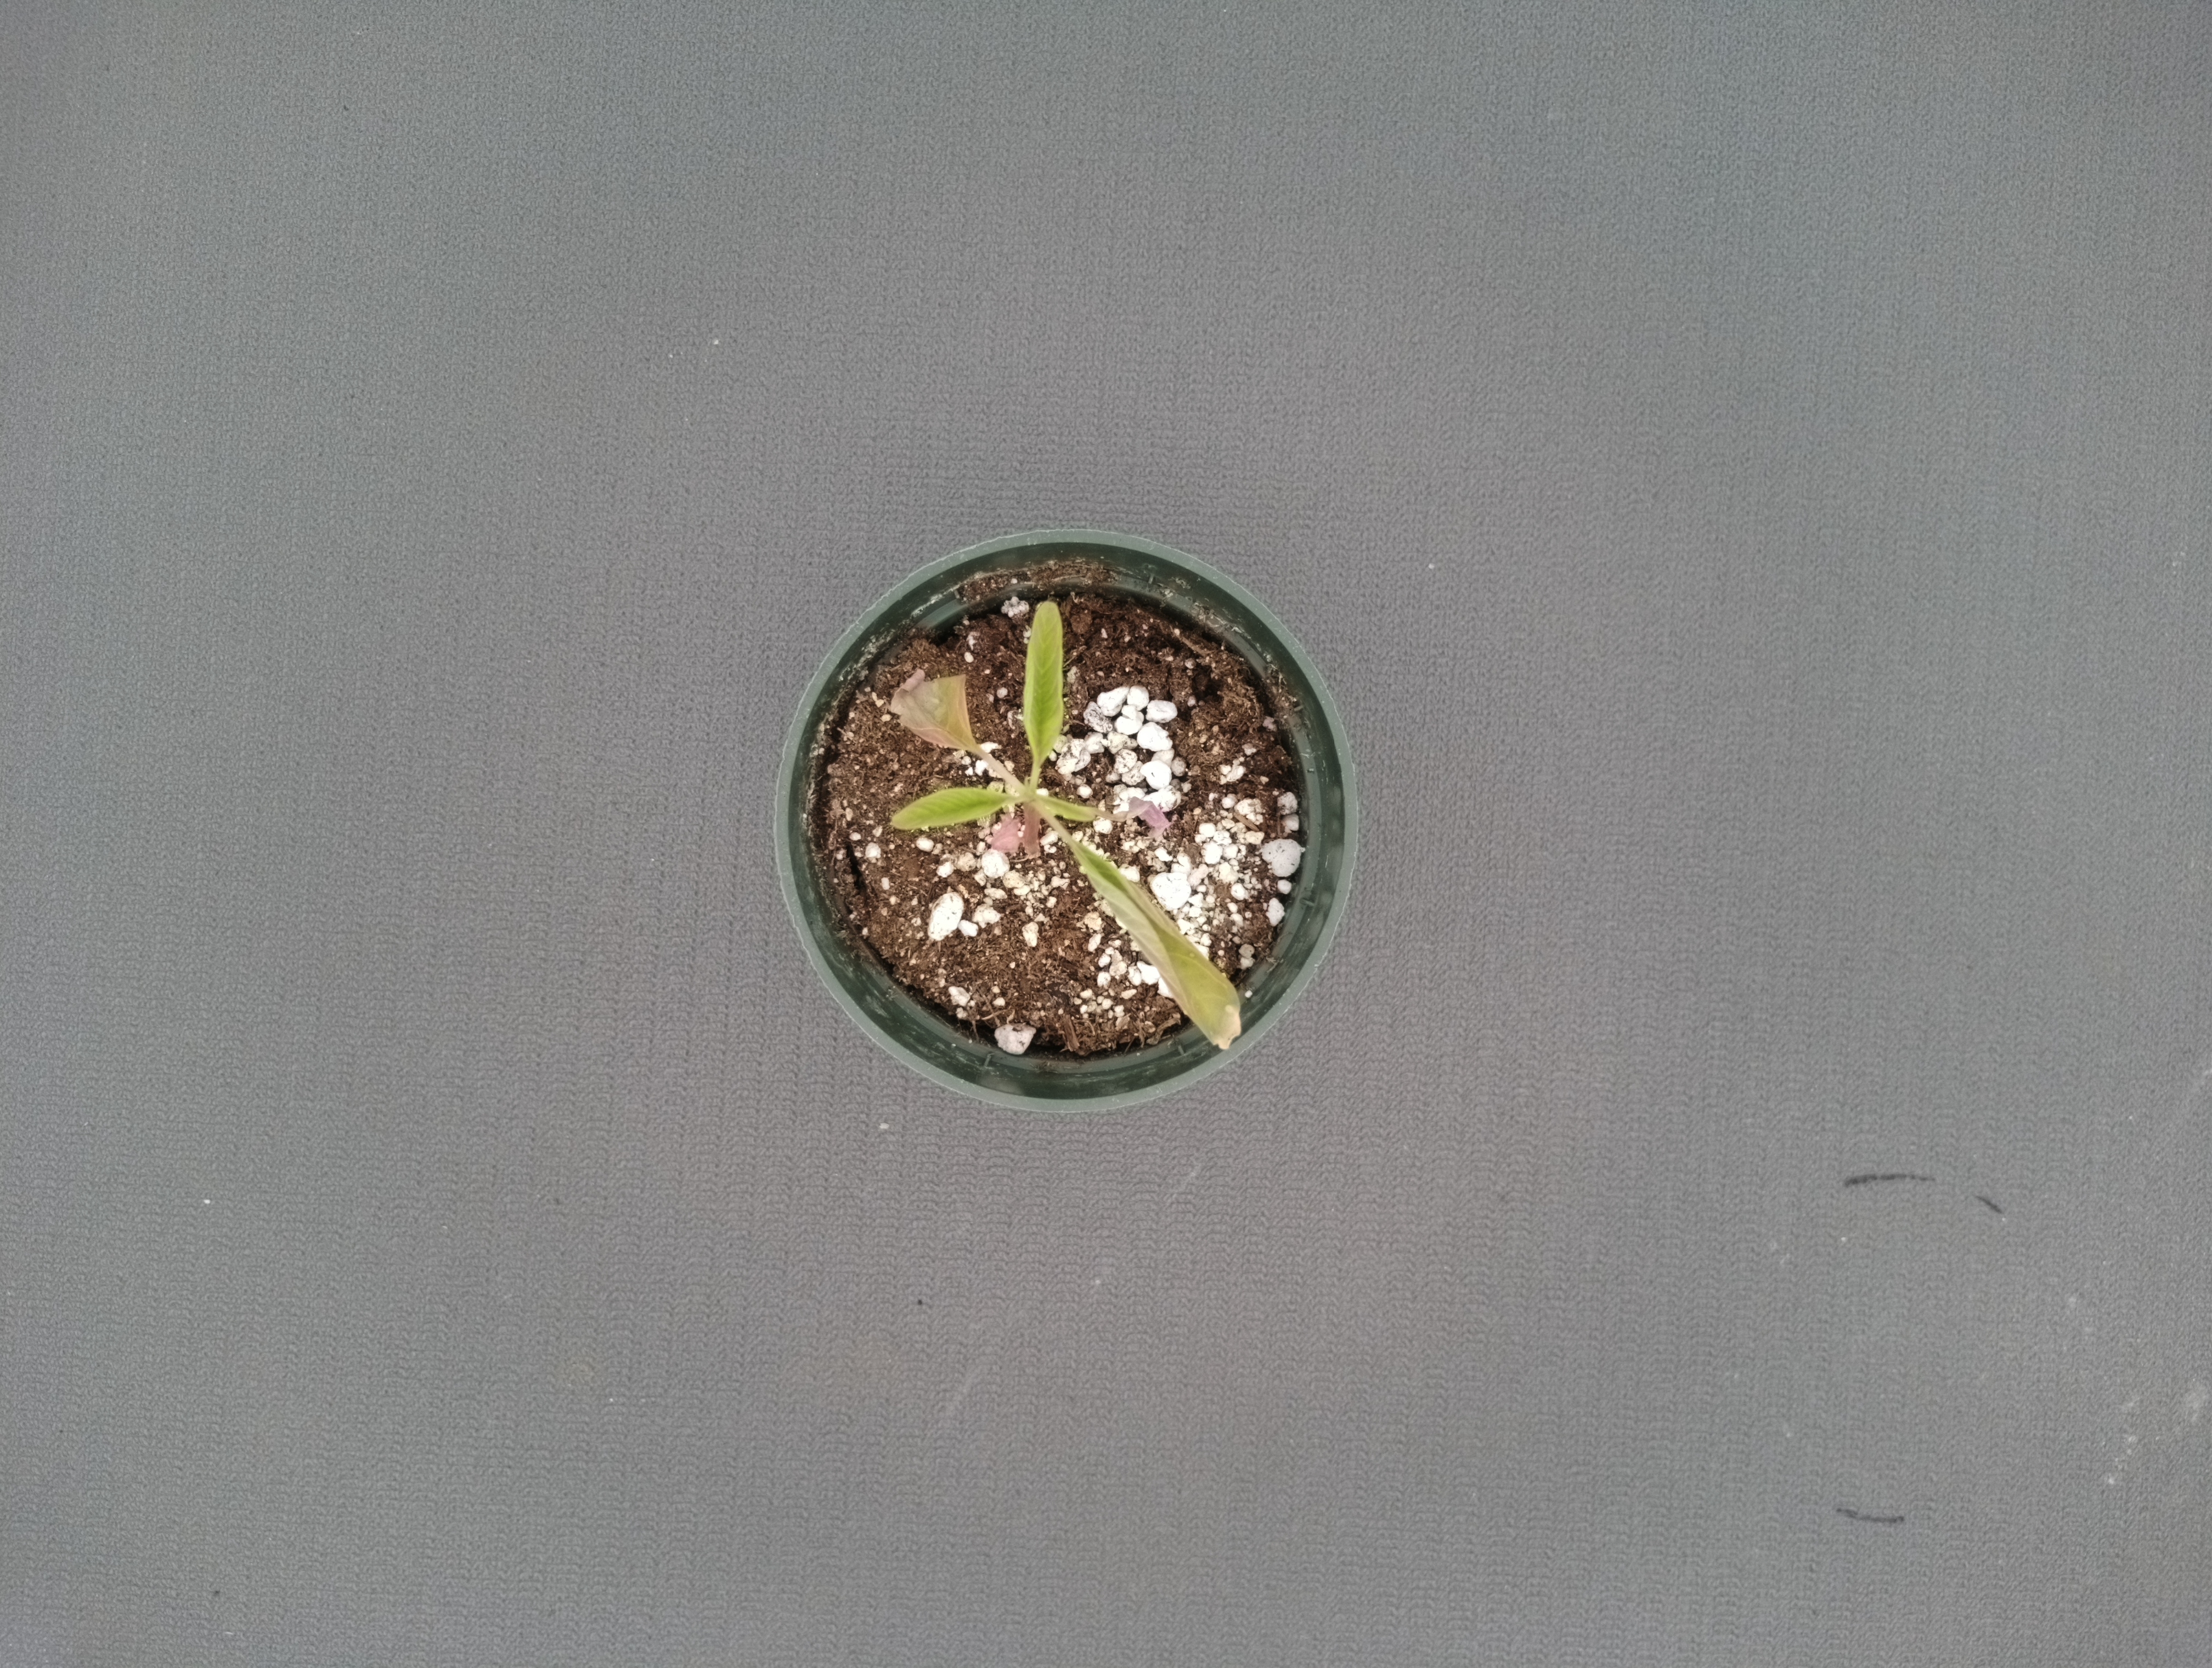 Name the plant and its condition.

waterhemp, foliar distortion
